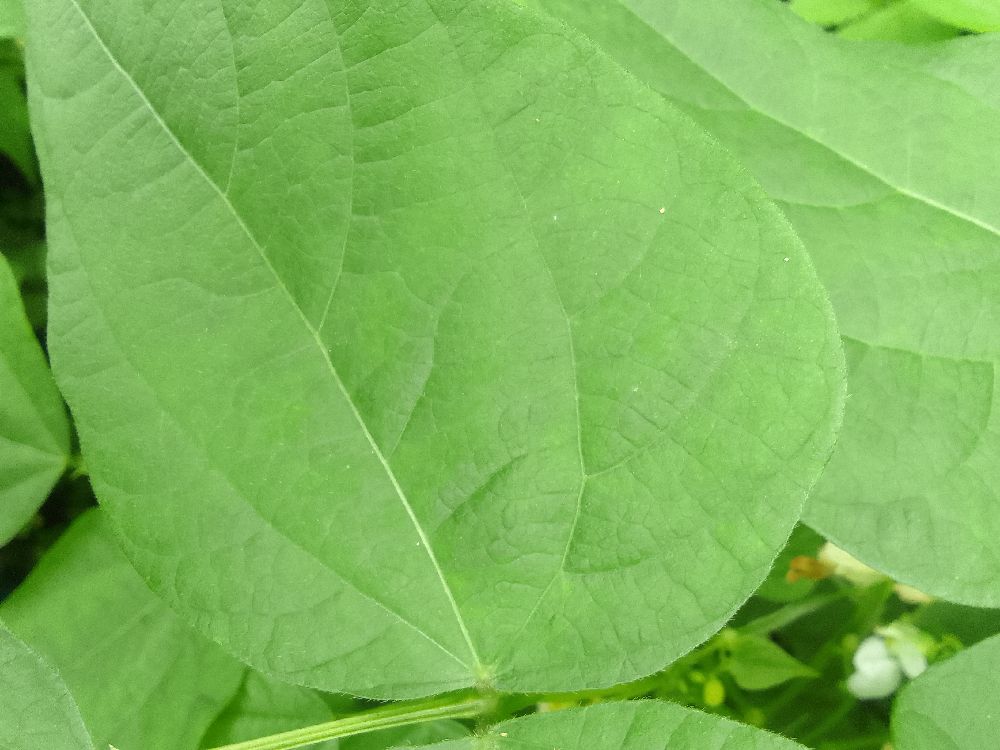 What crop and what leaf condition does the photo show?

common bean, healthy
